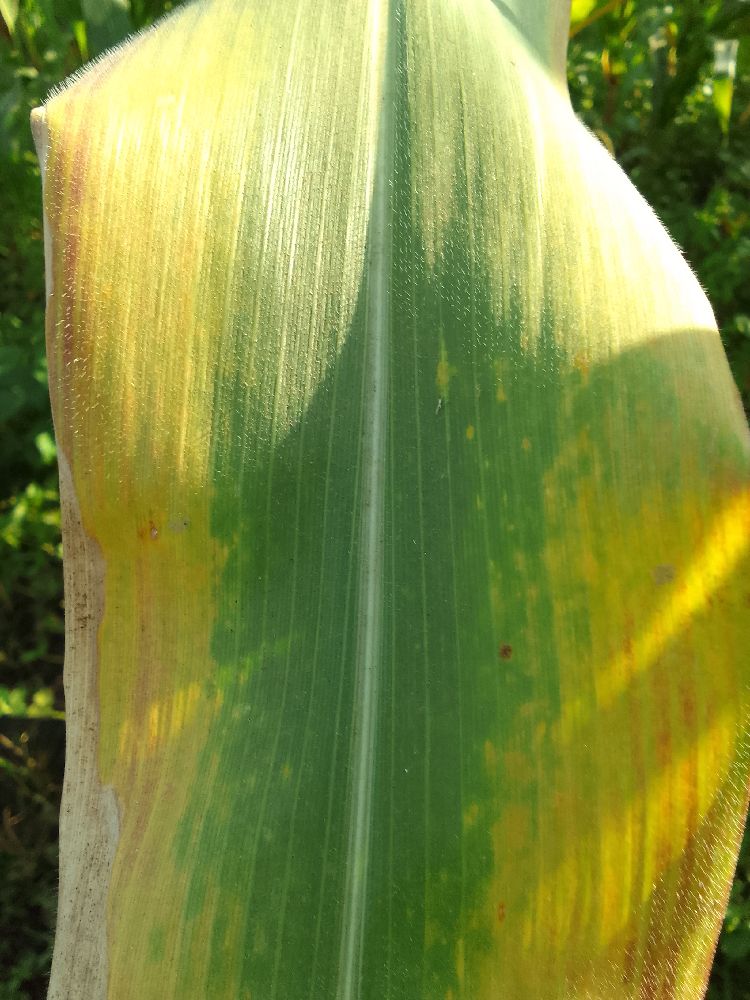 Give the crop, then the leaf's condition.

maize, maize lethal necrosis
